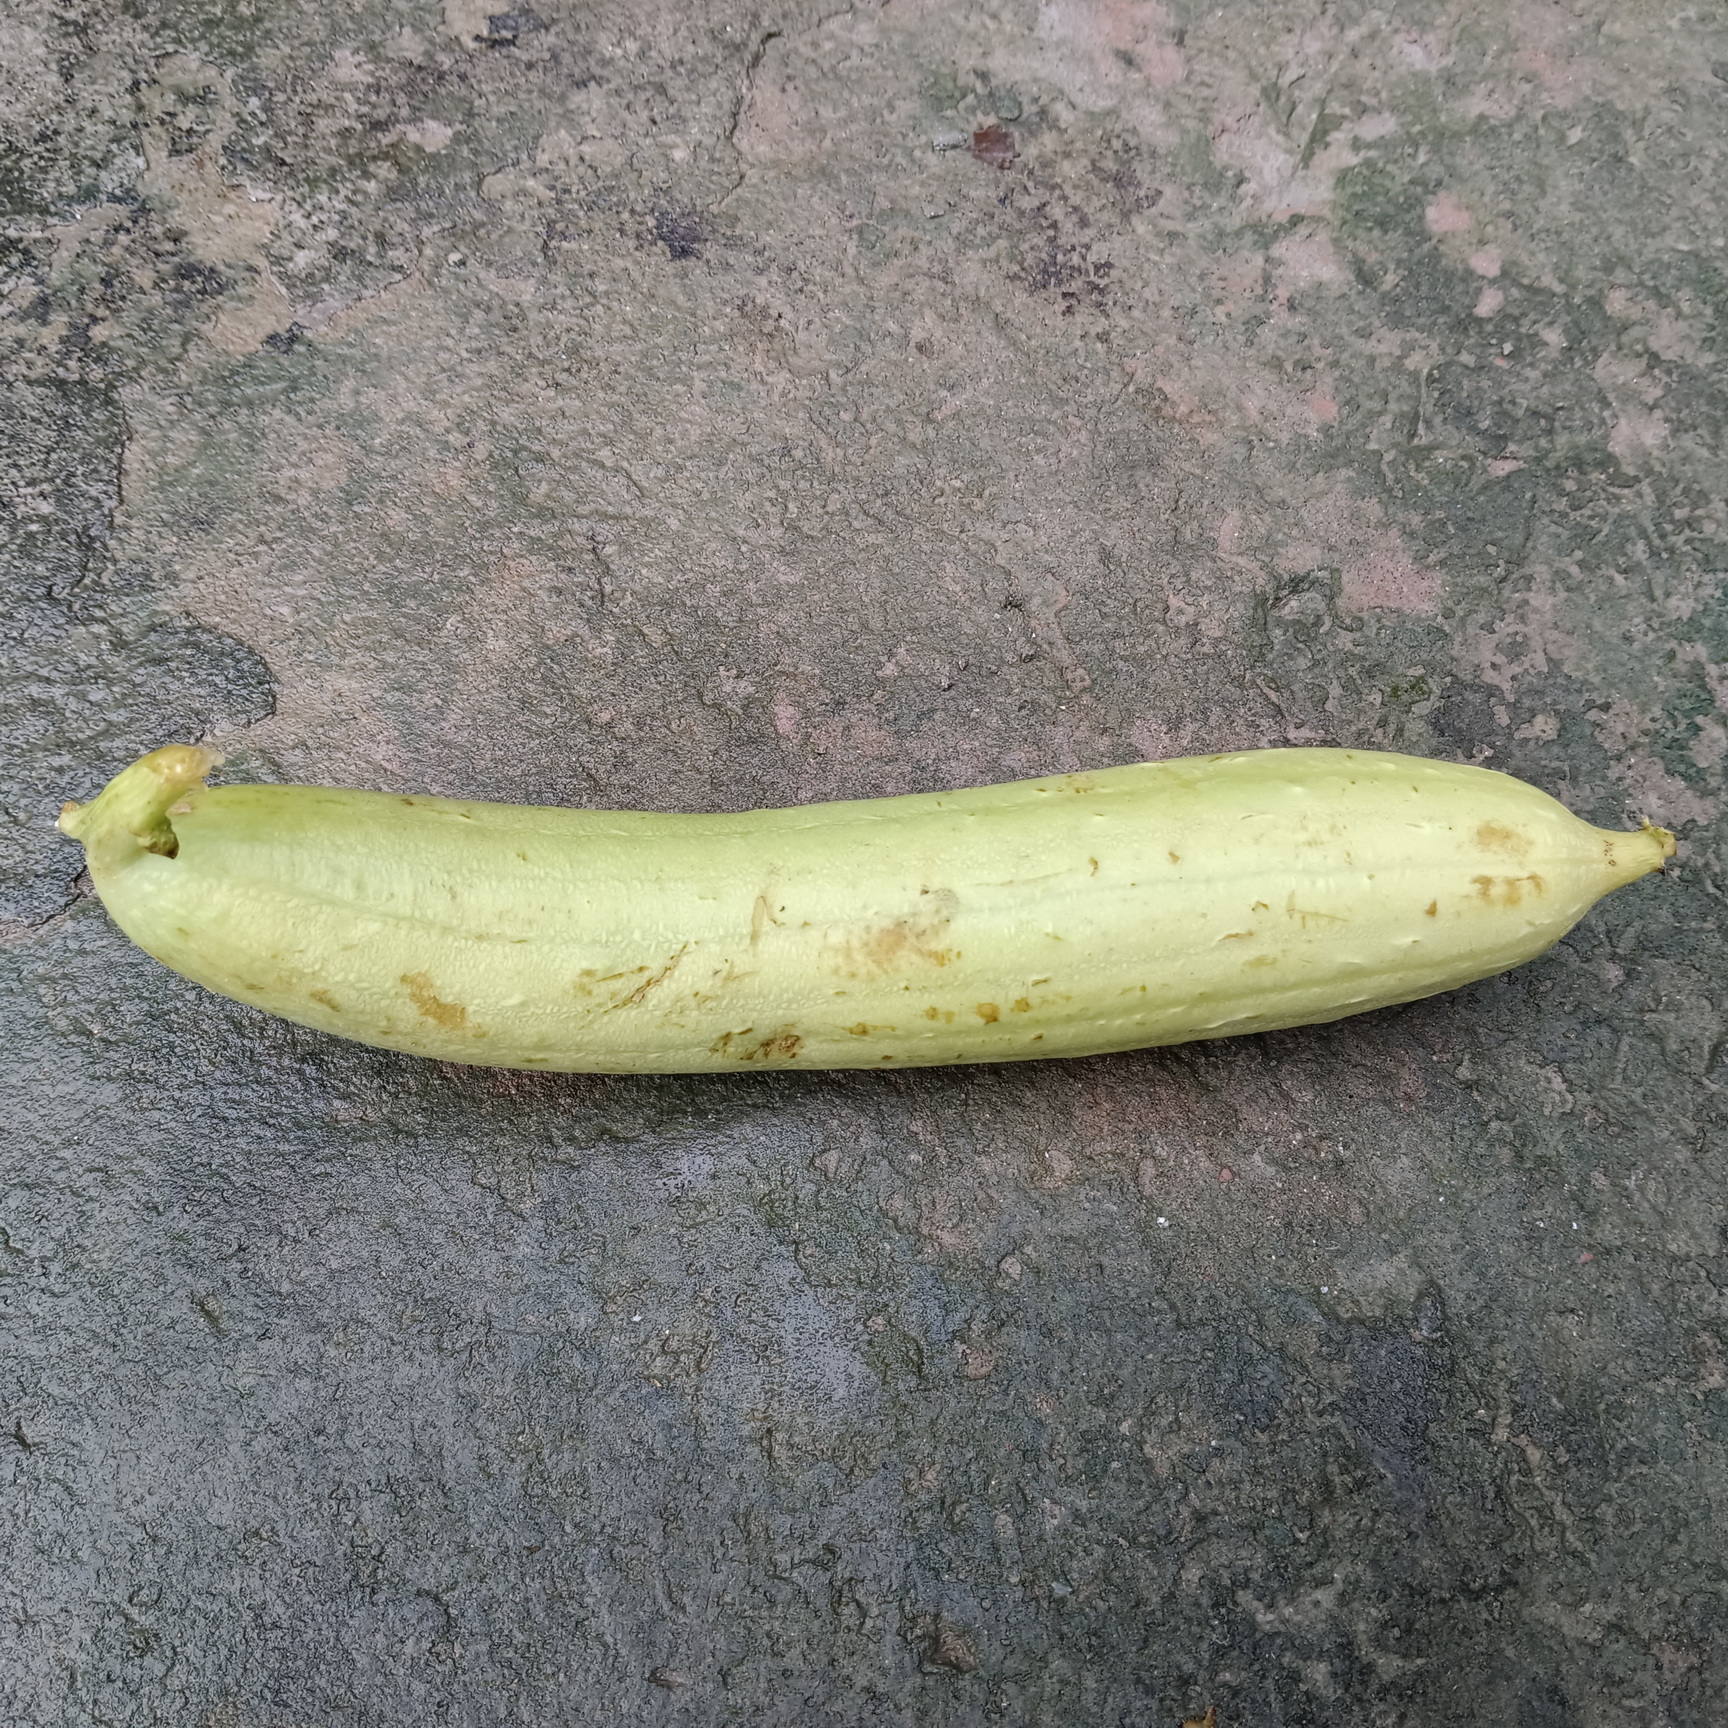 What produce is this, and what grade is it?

luffa, fresh
